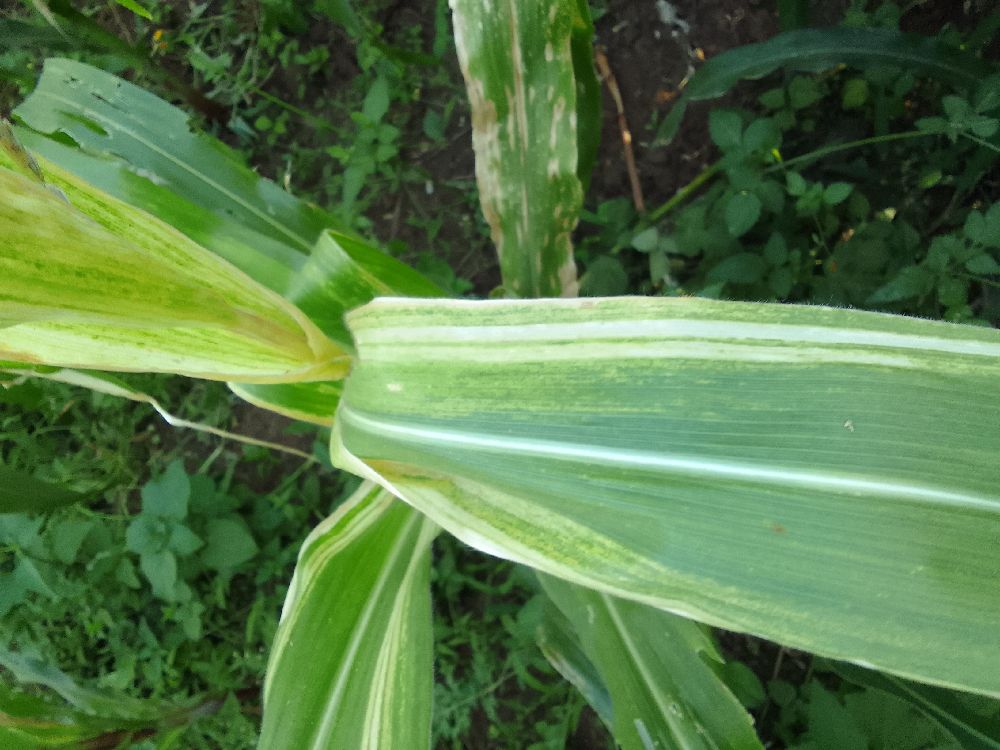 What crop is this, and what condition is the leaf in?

maize, maize lethal necrosis
